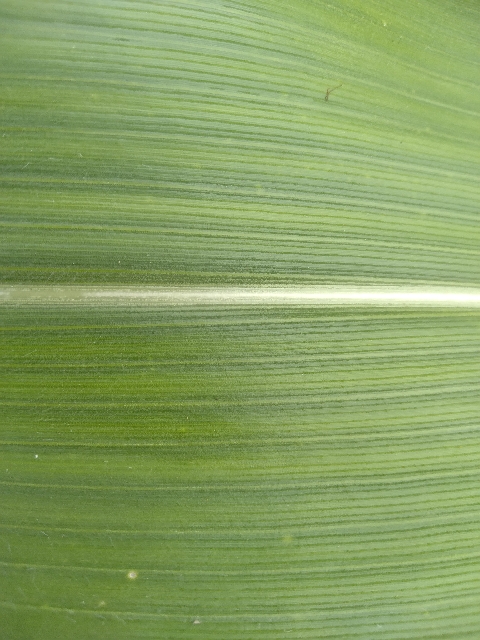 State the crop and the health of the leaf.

maize, healthy
